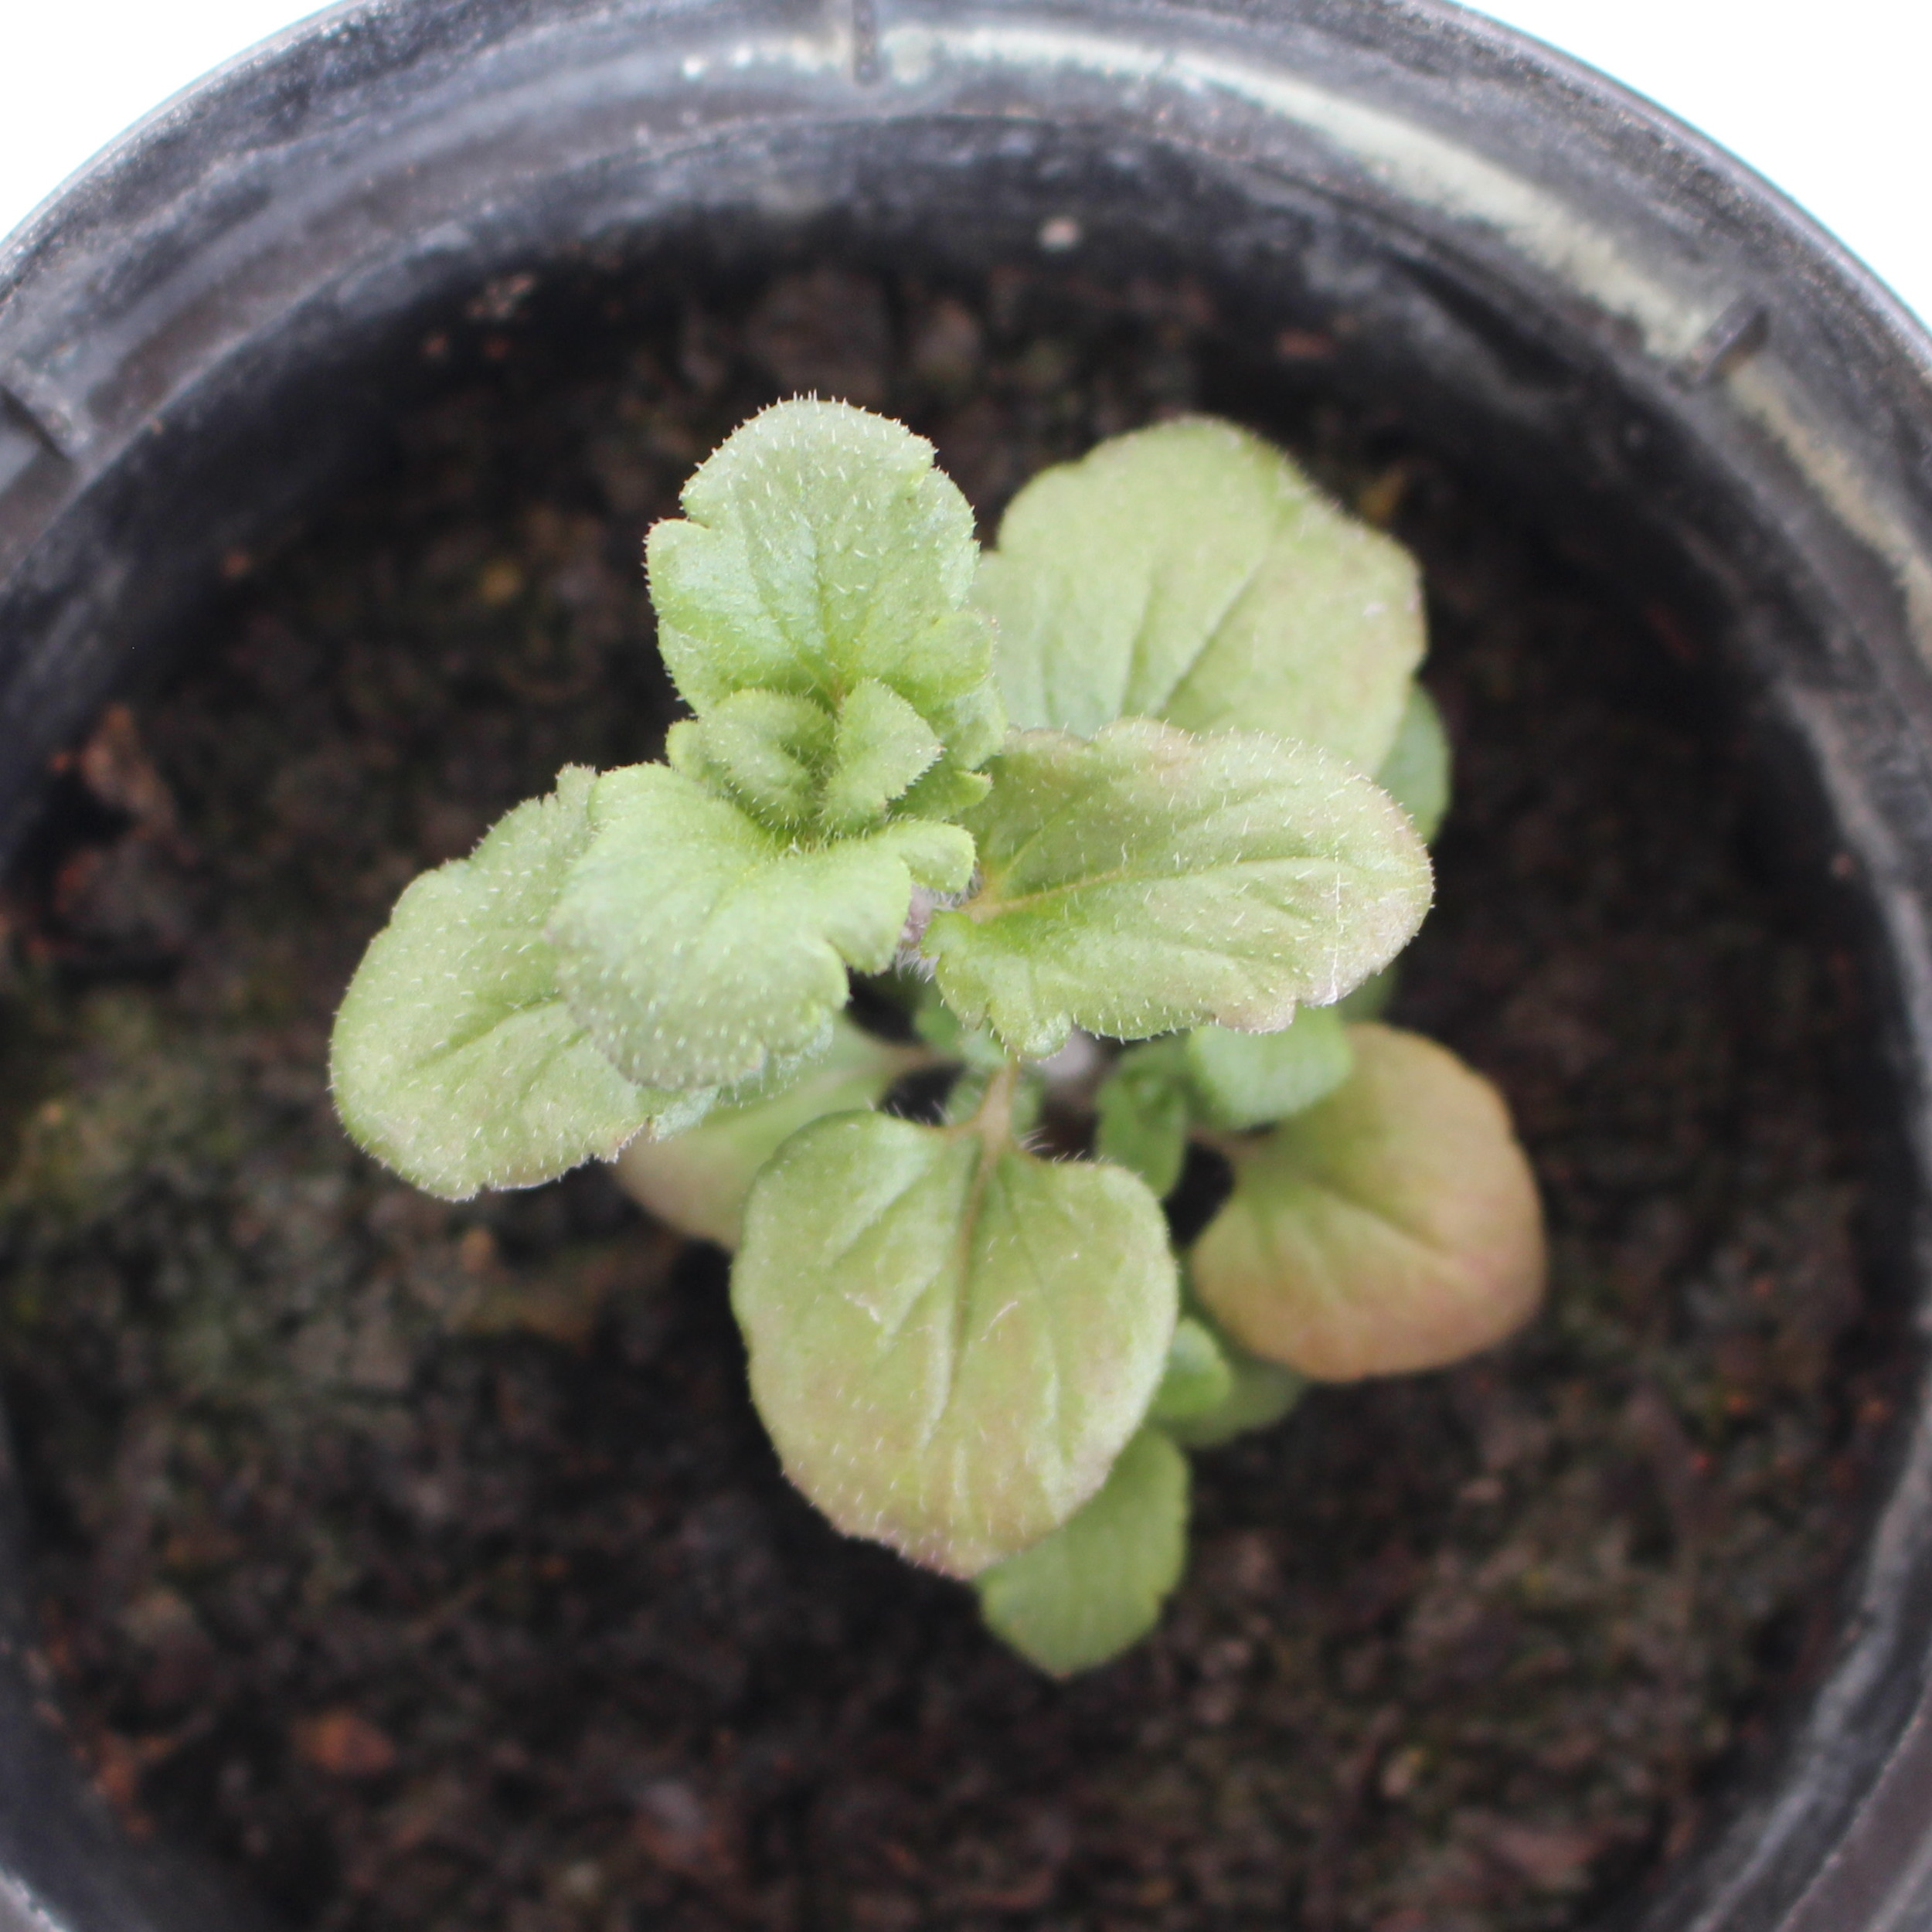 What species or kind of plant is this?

Veronica persica
